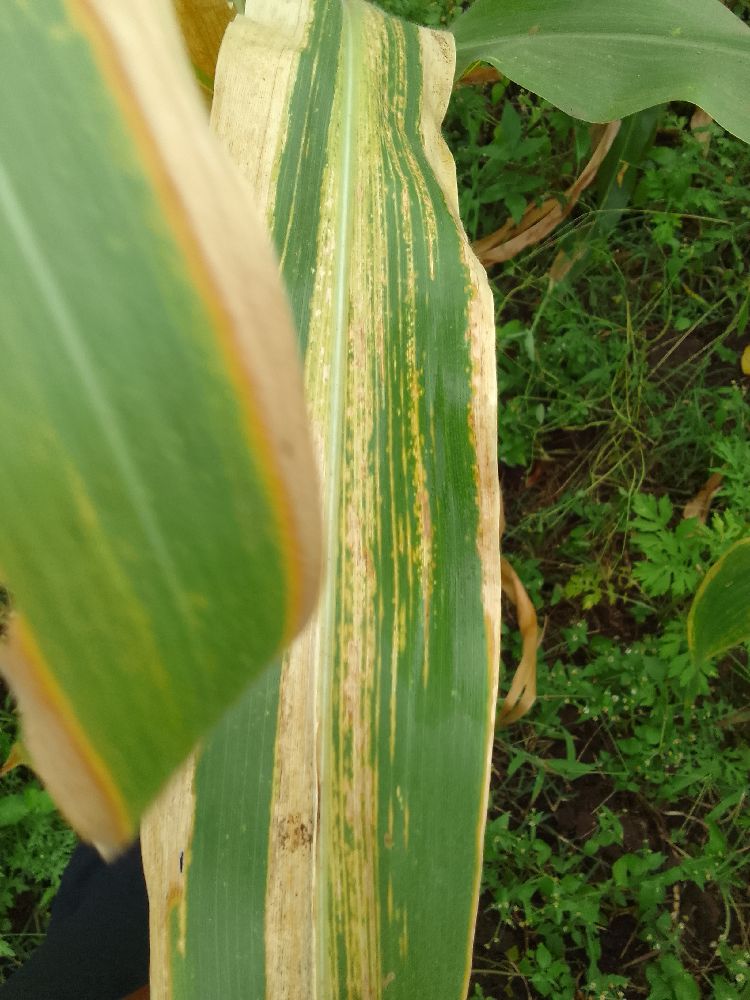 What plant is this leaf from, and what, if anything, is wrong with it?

maize, maize lethal necrosis
